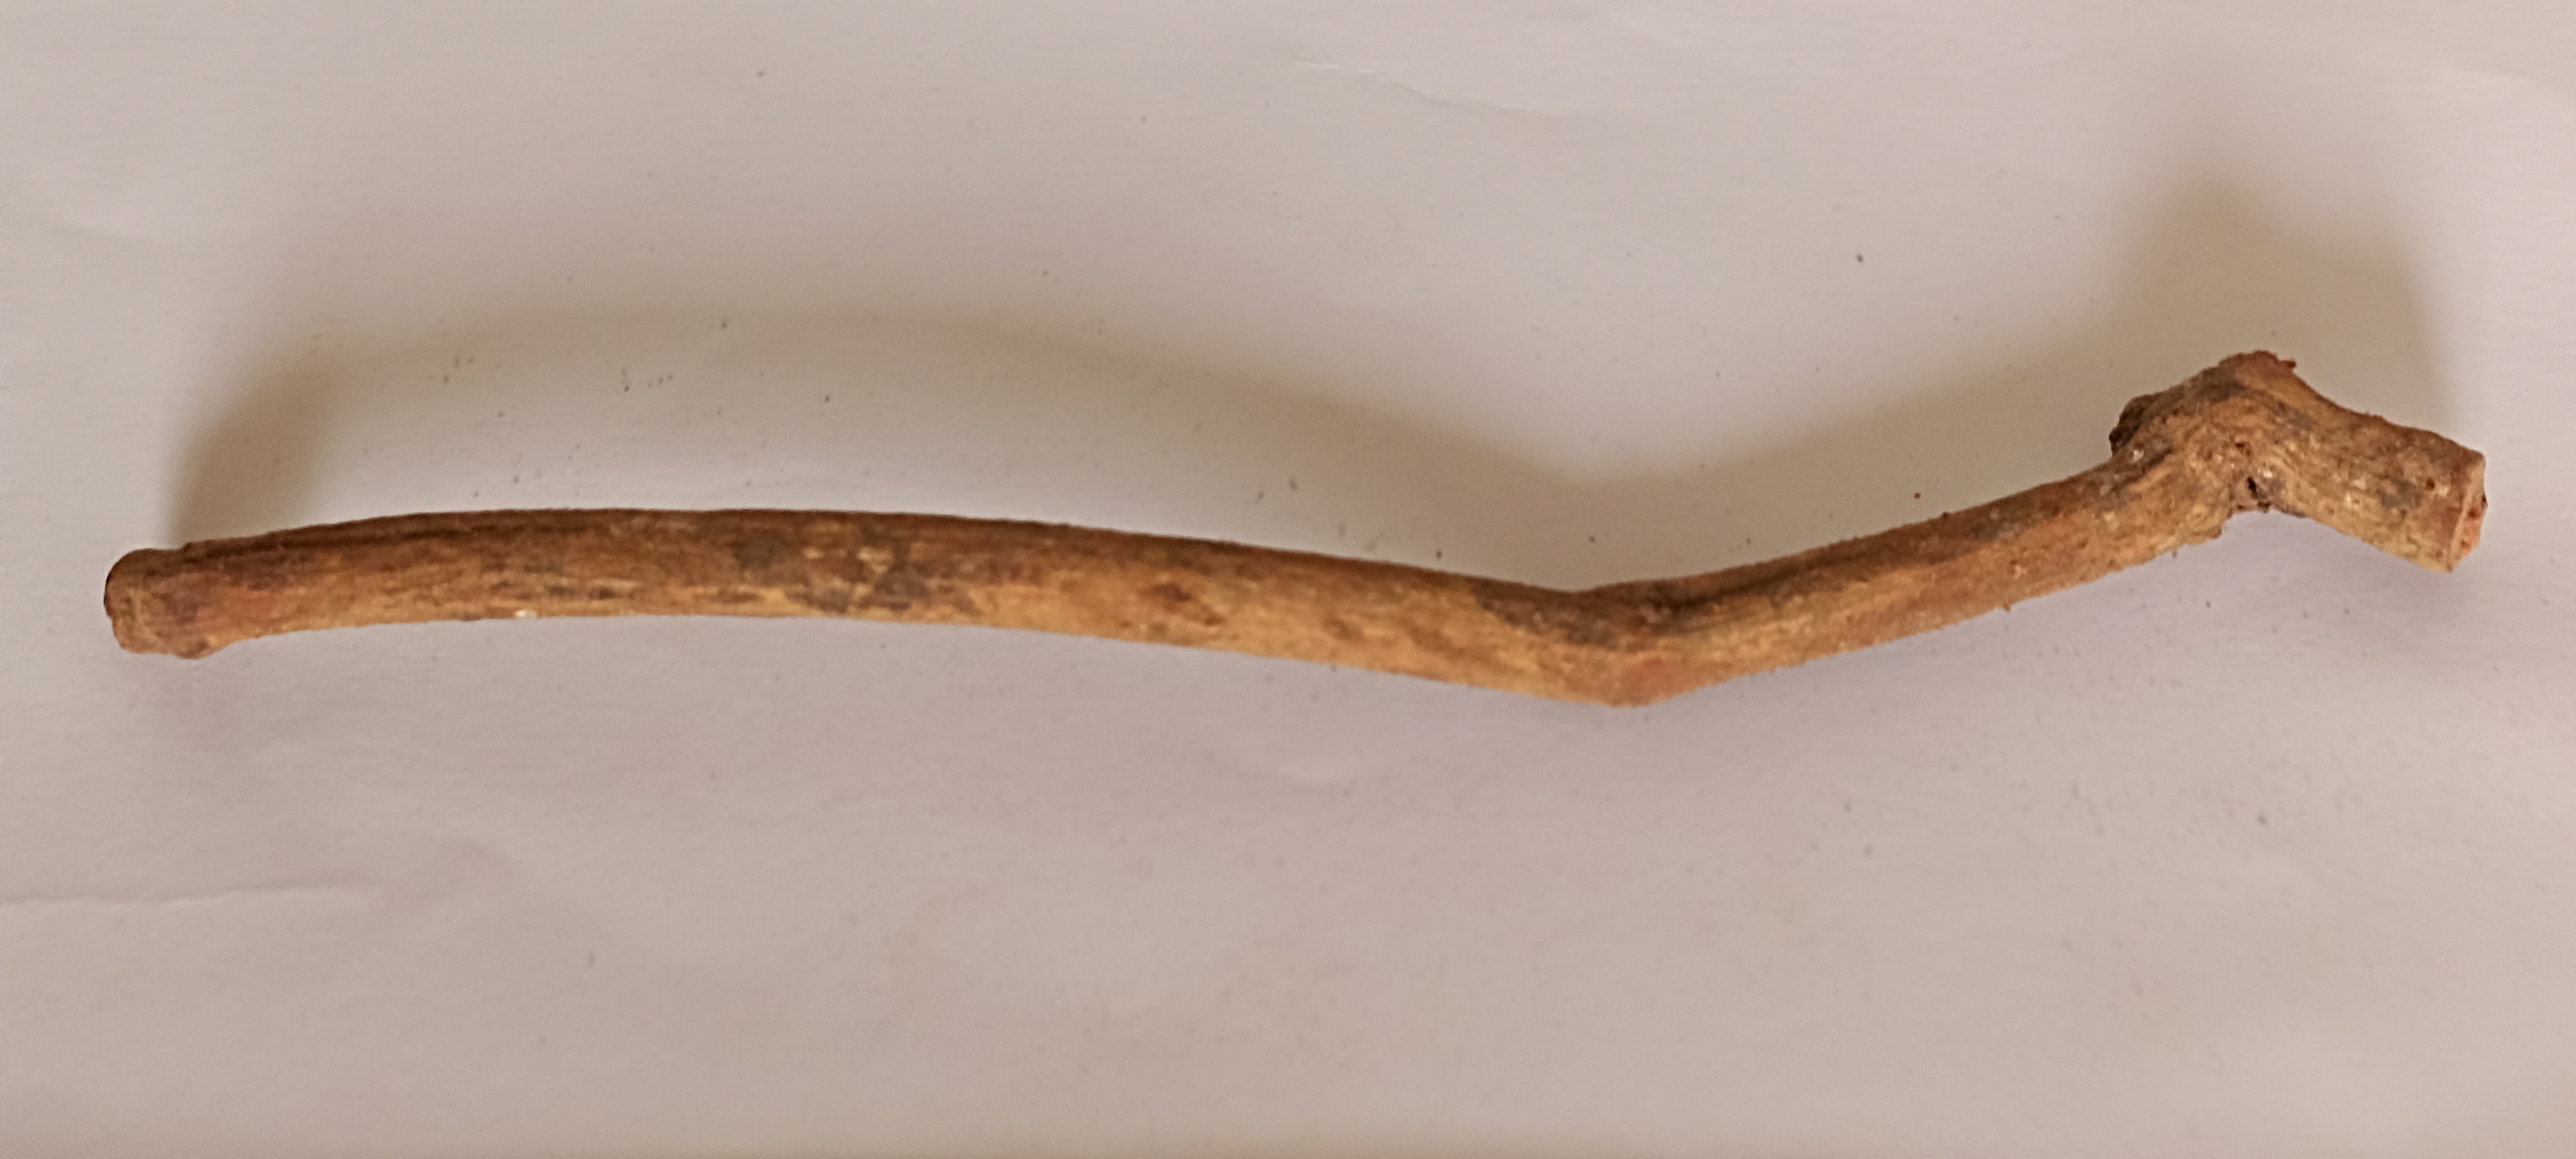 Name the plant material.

manjistha
